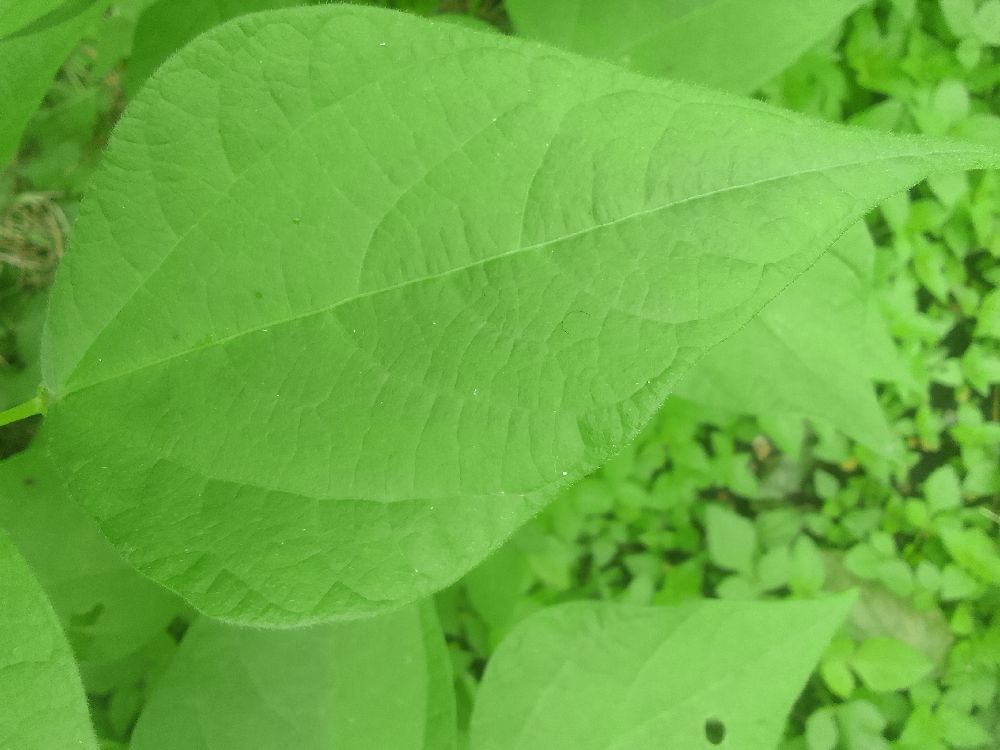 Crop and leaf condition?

common bean, healthy
